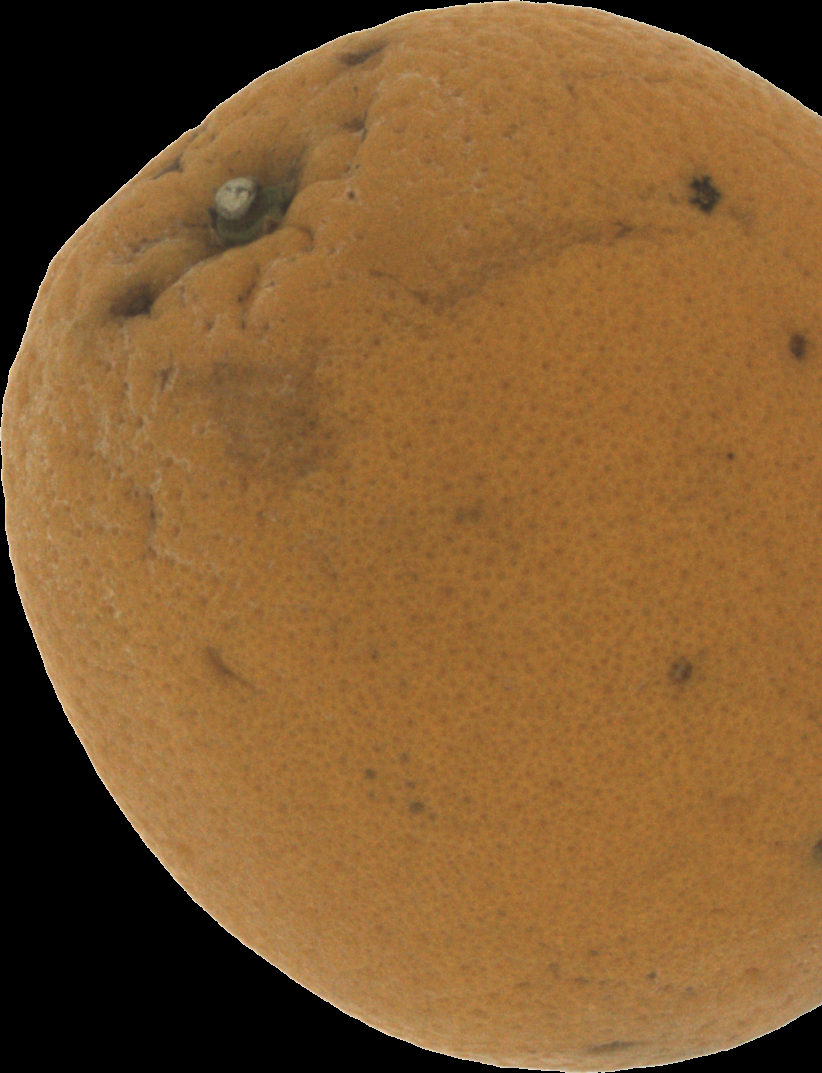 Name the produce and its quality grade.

orange, bad
